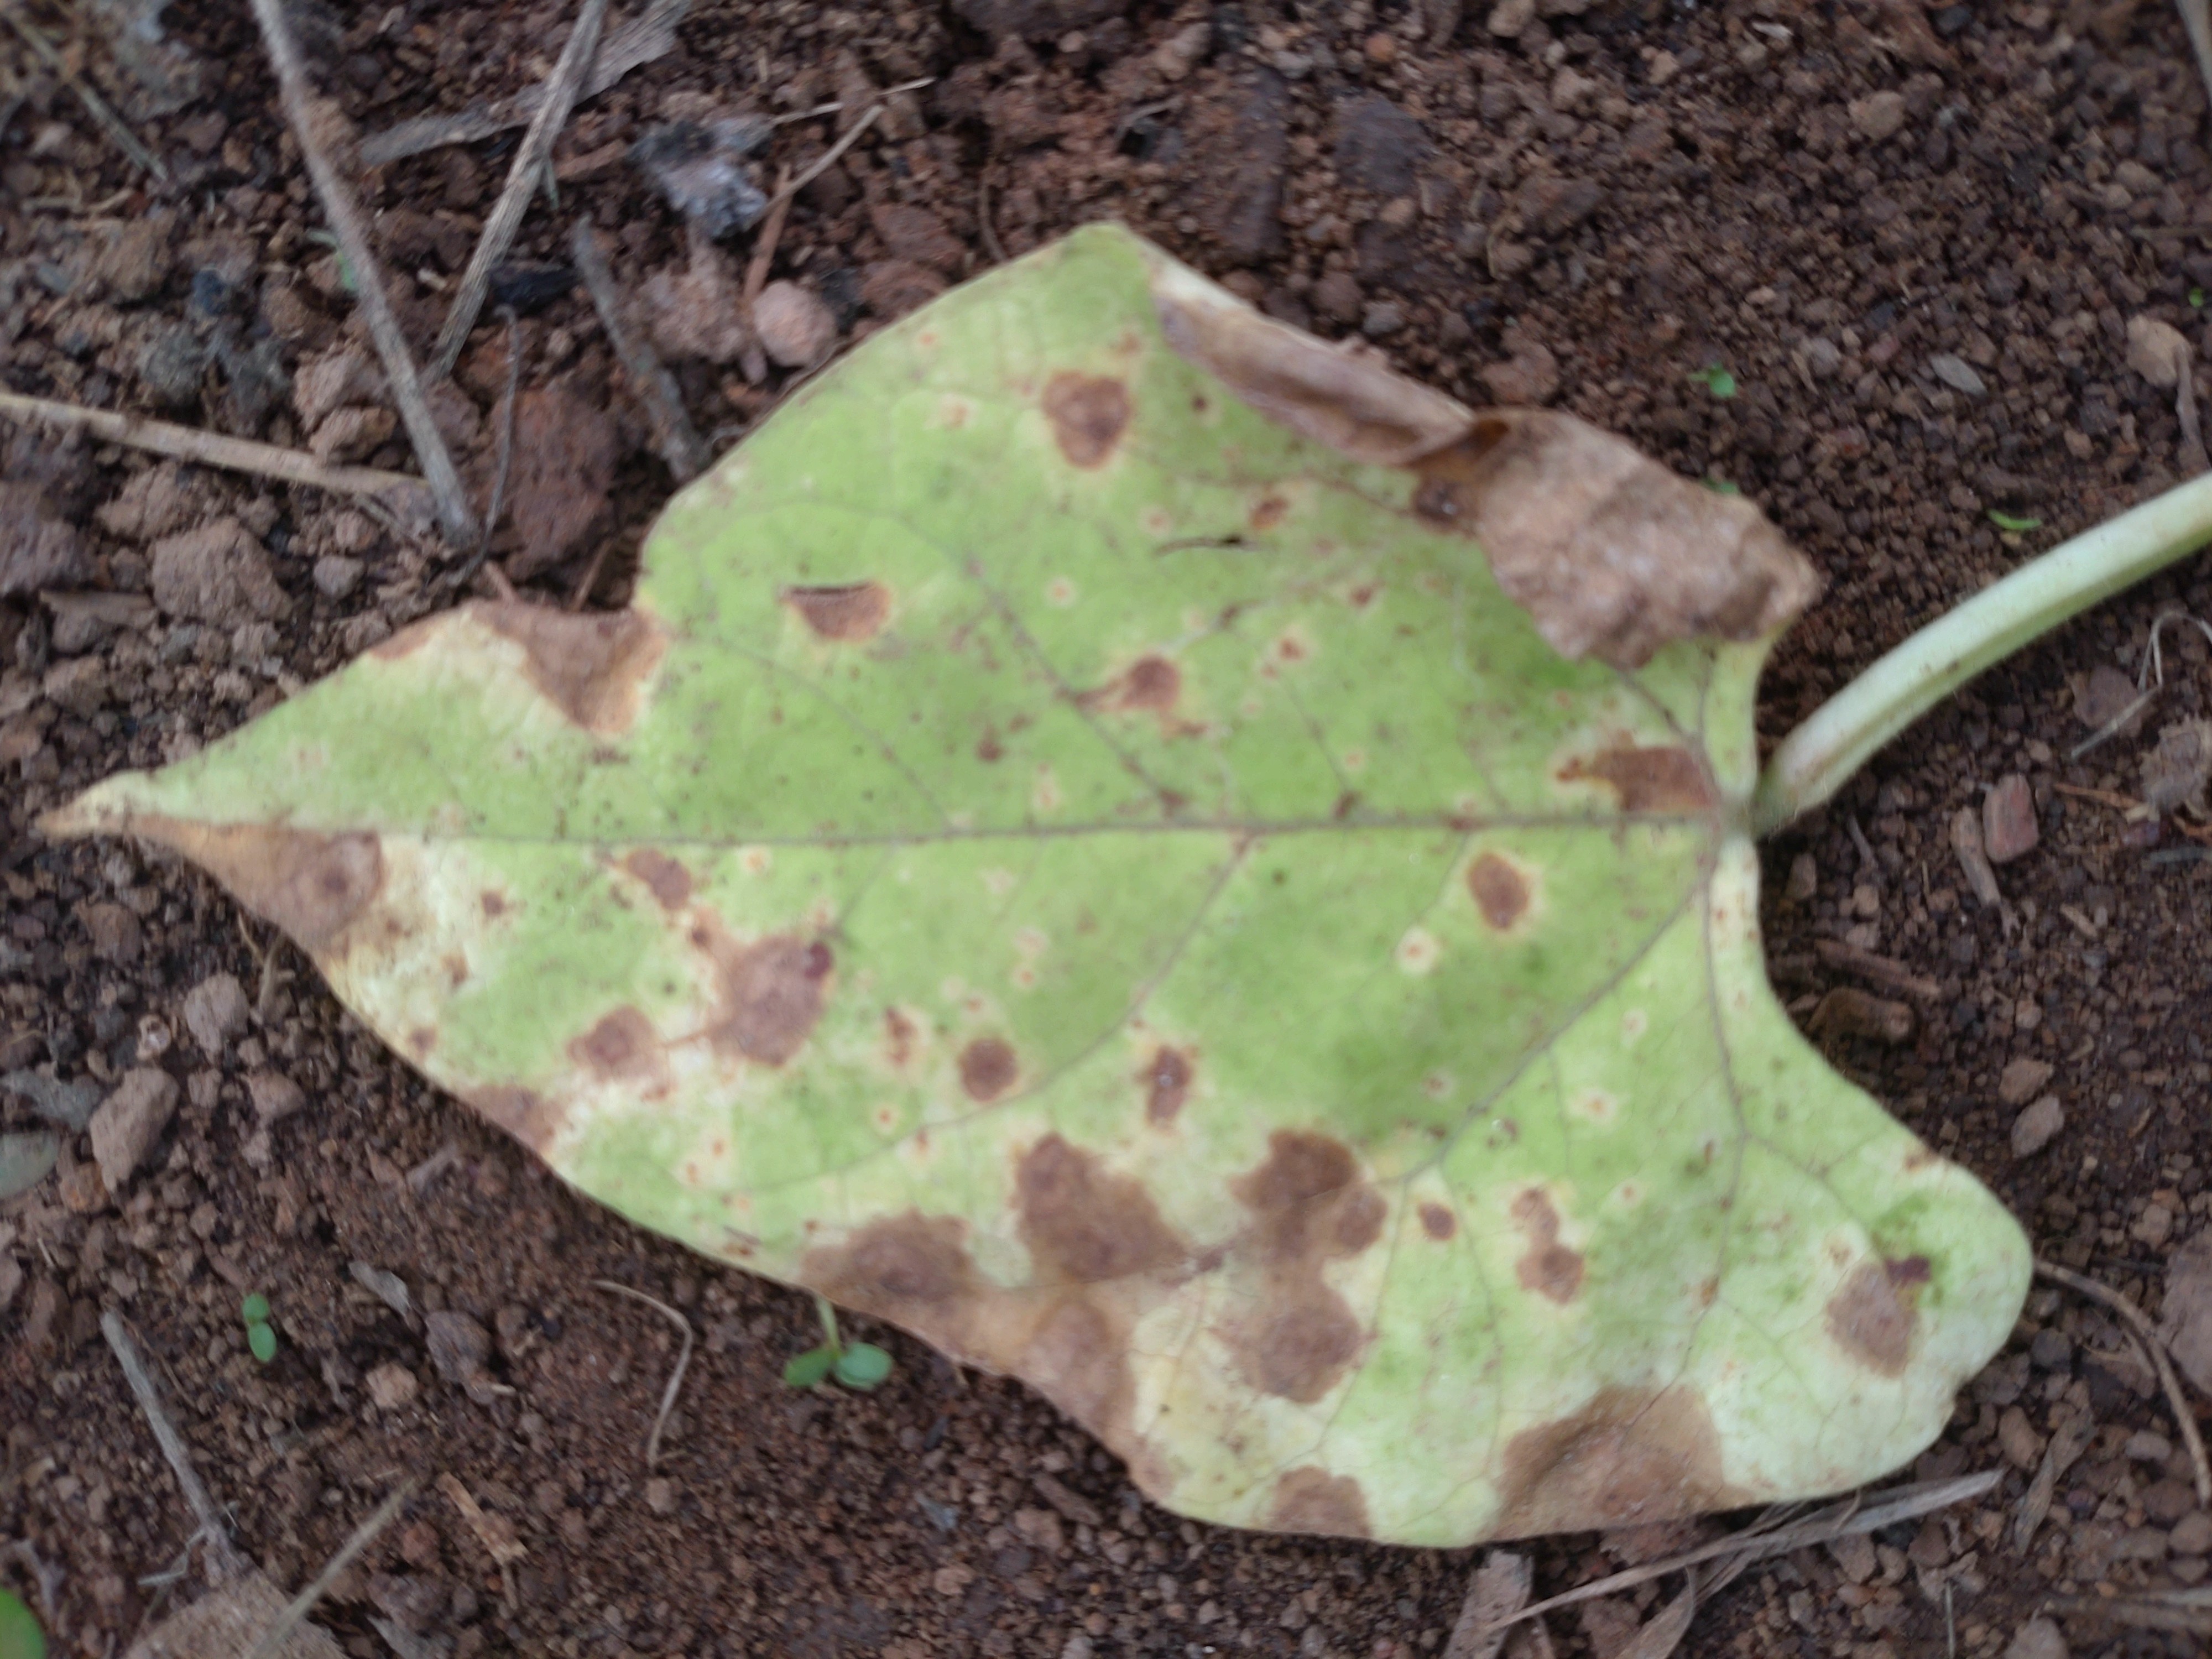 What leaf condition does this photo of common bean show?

anthracnose
